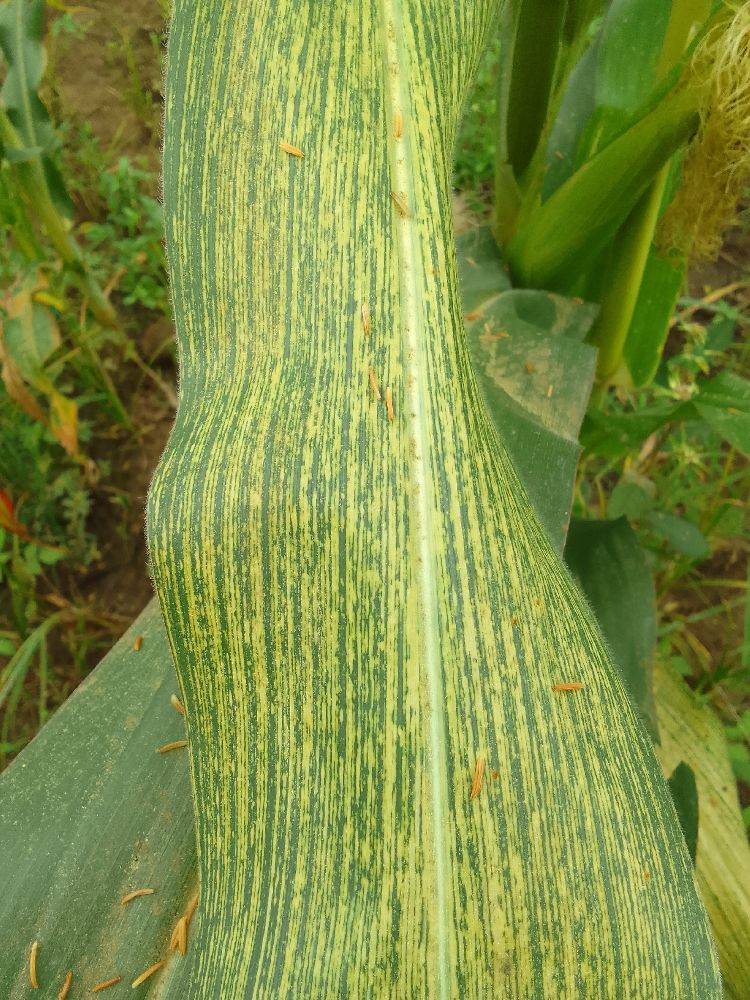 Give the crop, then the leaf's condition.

maize, maize streak virus
